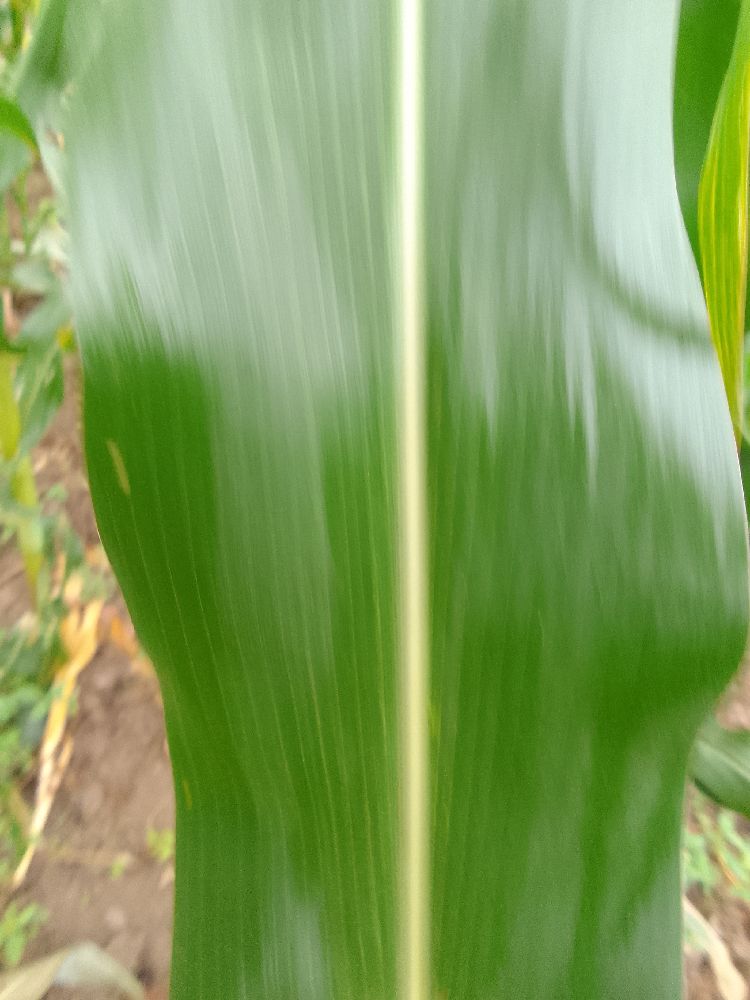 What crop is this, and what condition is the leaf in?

maize, healthy
